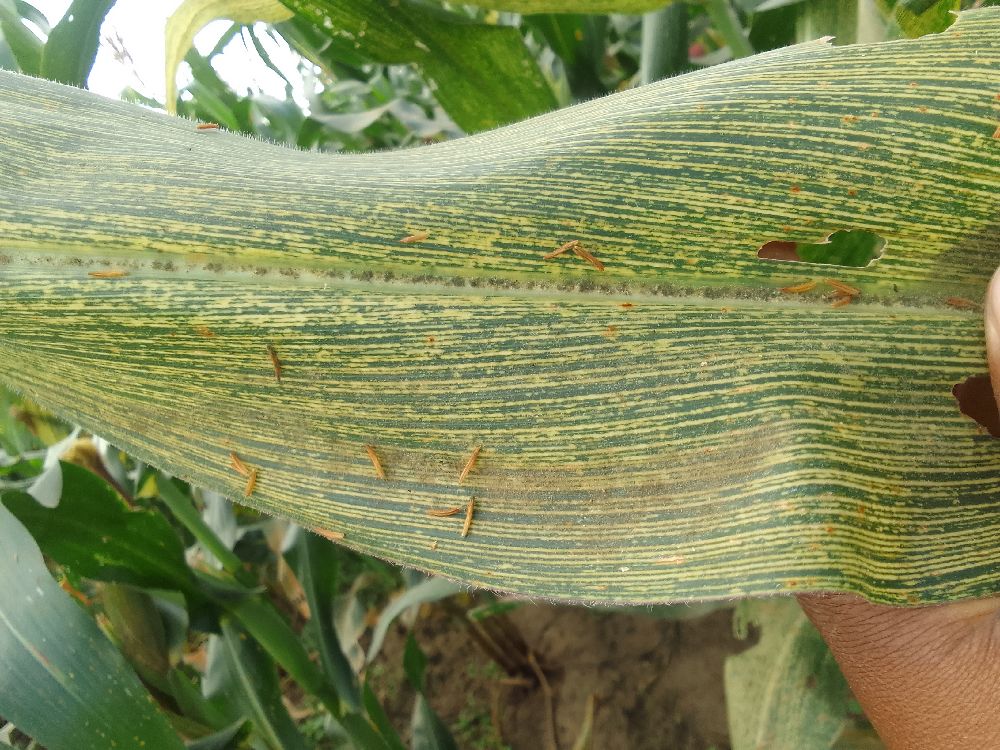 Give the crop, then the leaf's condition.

maize, maize streak virus
